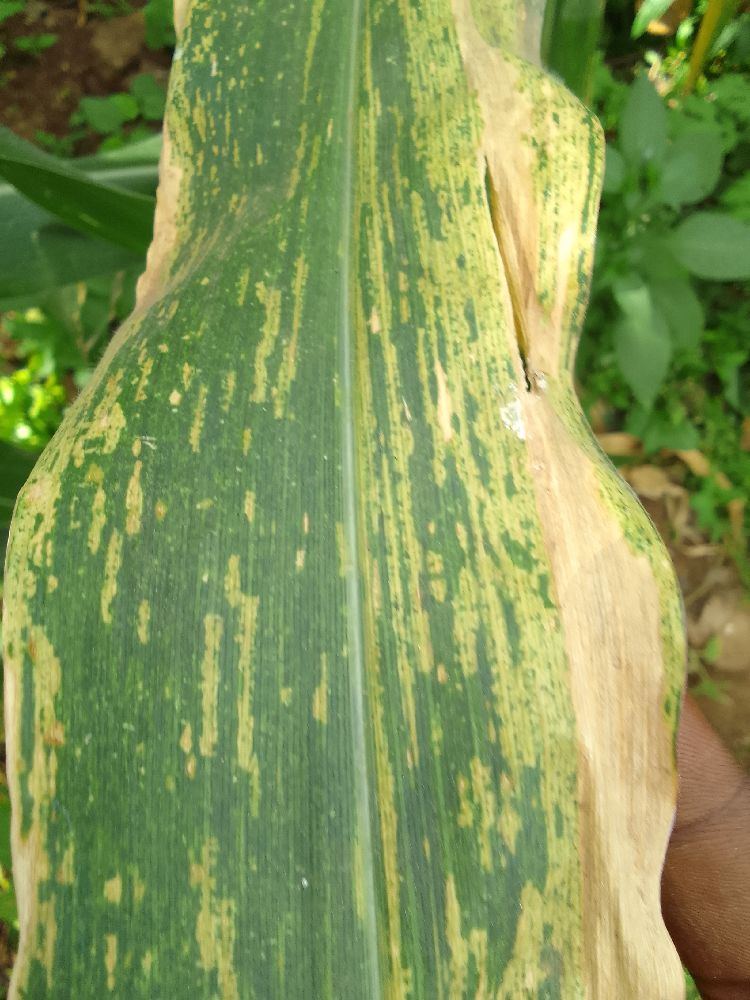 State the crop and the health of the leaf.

maize, maize lethal necrosis
